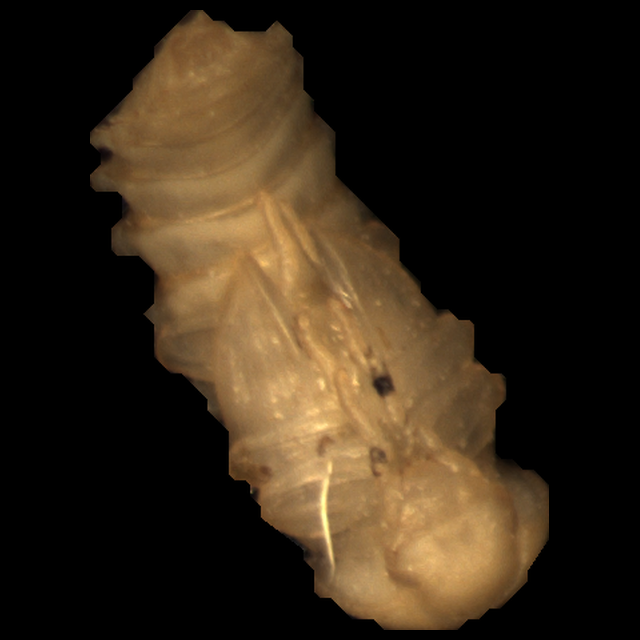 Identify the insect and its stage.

mealworm pupa
